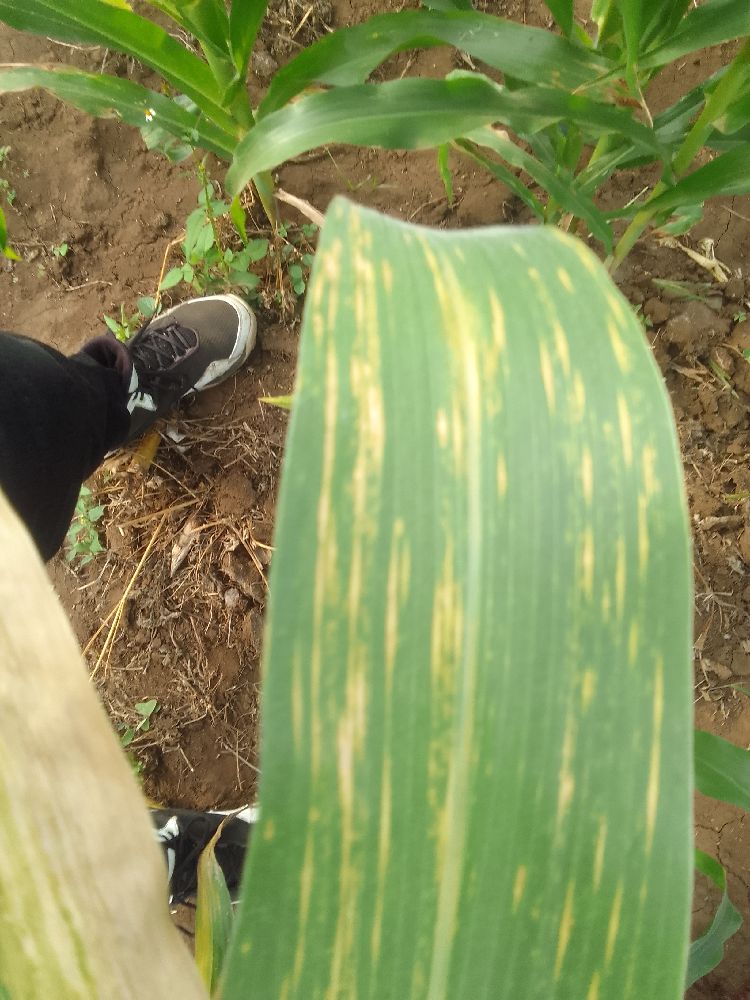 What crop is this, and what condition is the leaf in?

maize, maize lethal necrosis
